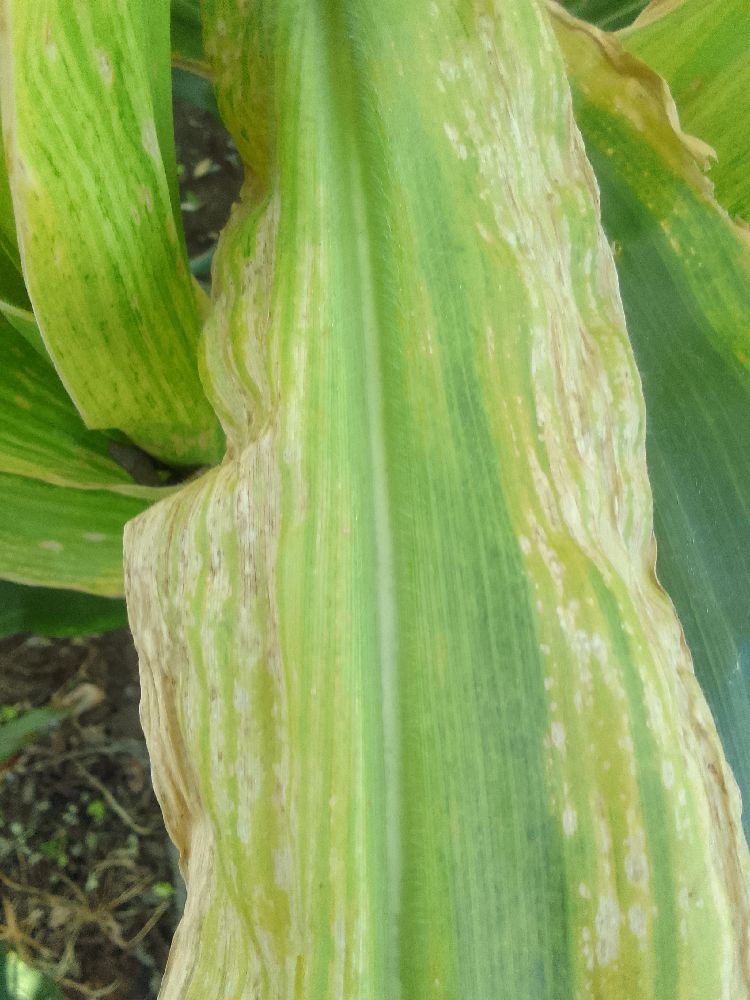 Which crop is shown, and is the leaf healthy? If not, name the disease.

maize, maize lethal necrosis
